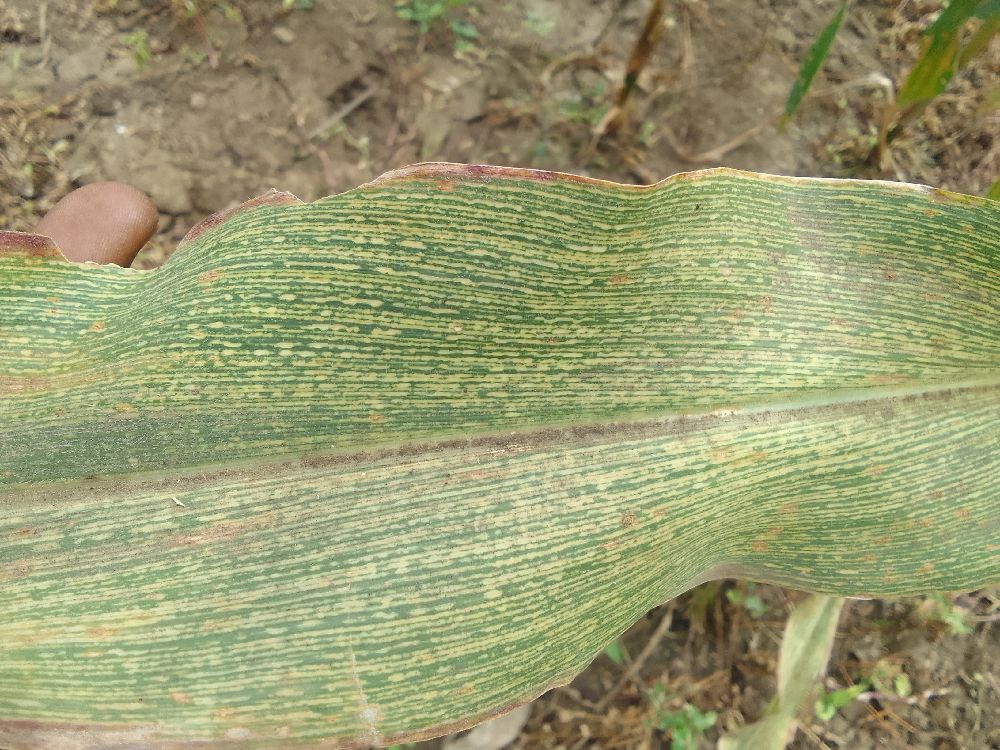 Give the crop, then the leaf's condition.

maize, maize streak virus
